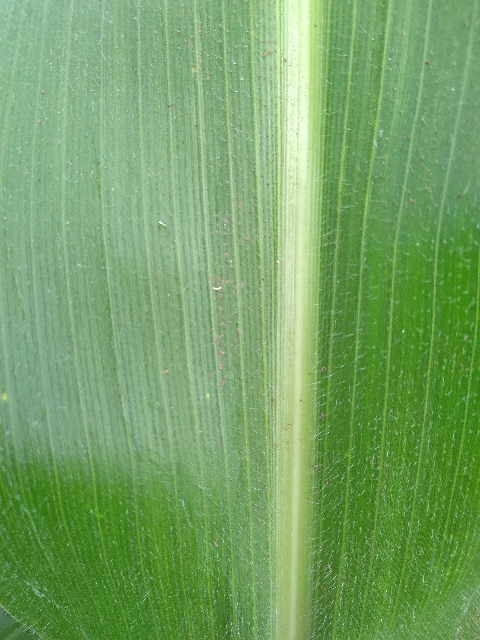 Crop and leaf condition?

maize, healthy
